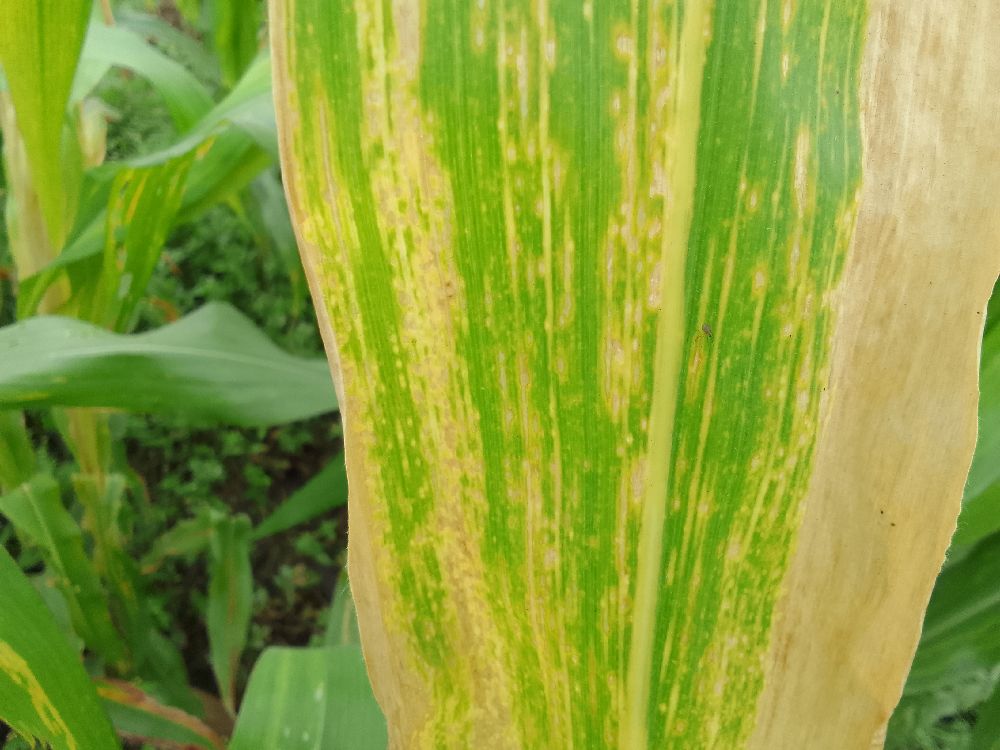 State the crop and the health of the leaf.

maize, maize lethal necrosis
